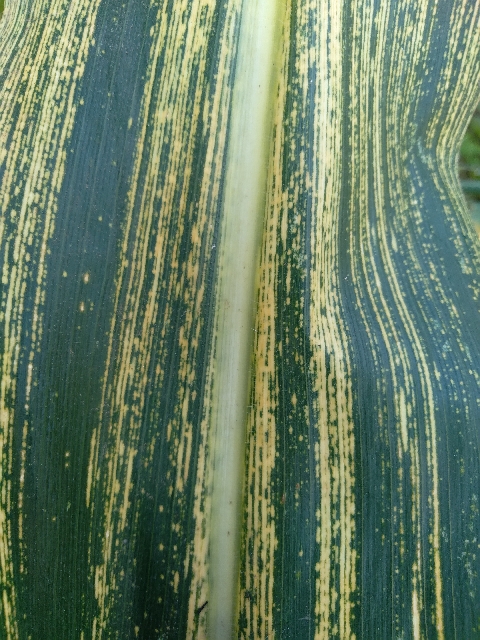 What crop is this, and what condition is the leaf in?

maize, maize streak virus
